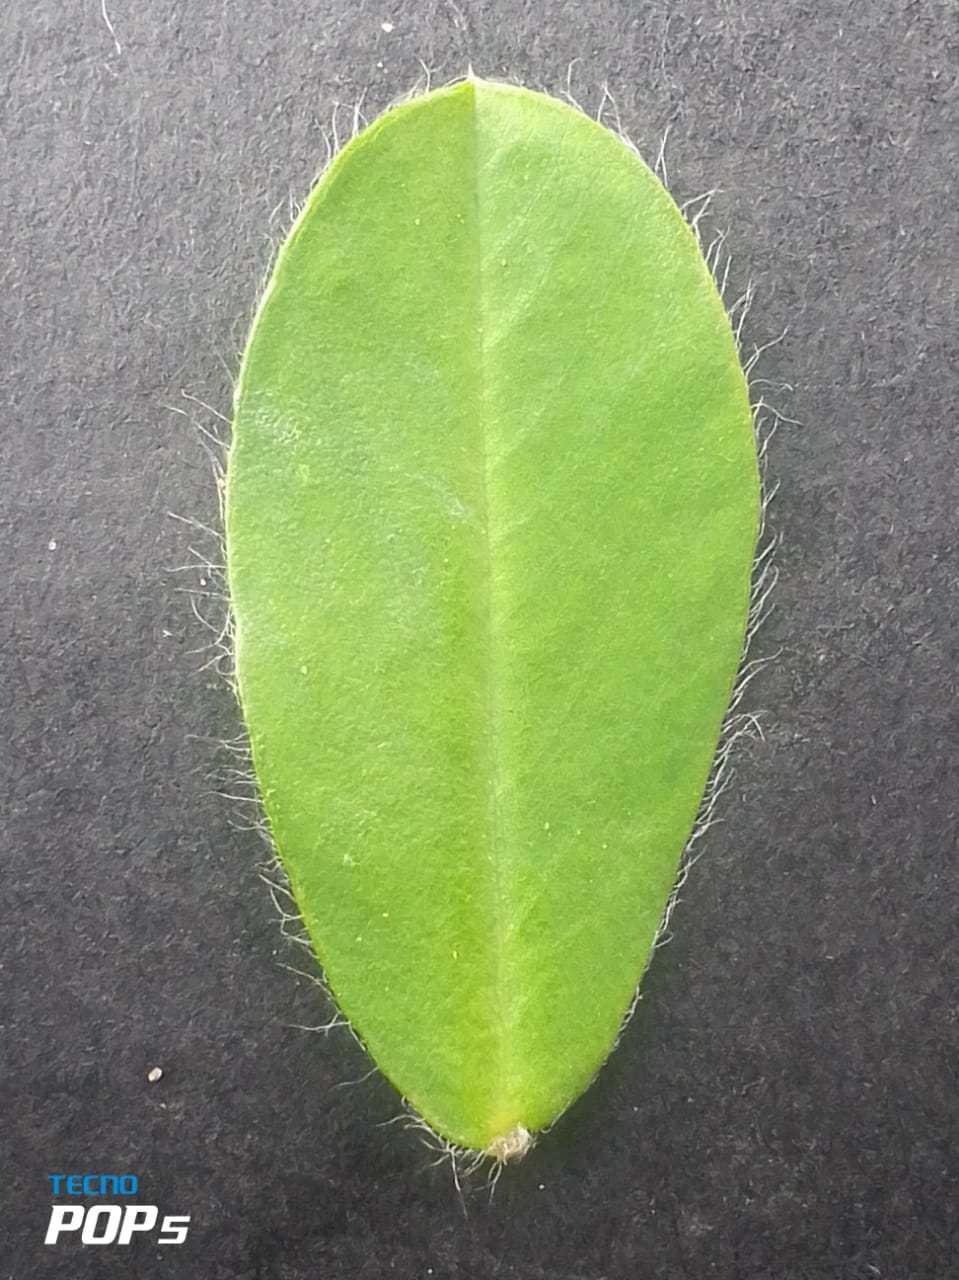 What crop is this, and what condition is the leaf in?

peanut, healthy leaves
